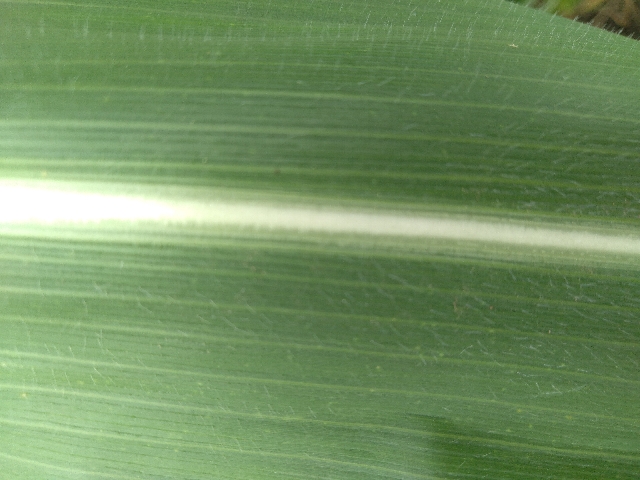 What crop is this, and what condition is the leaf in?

maize, healthy
